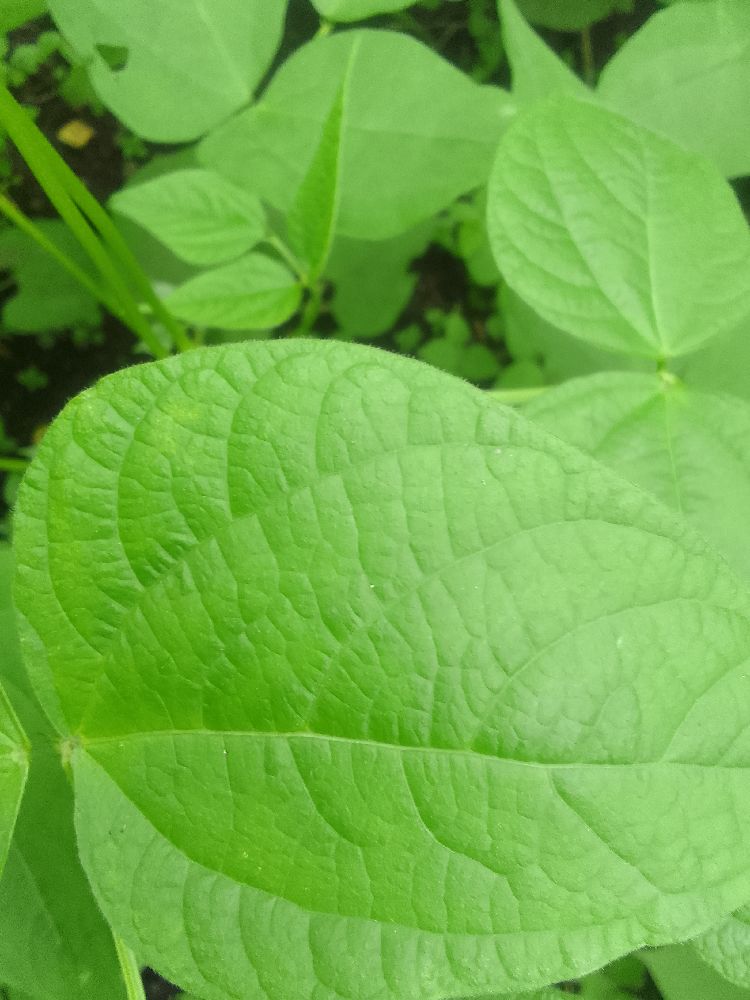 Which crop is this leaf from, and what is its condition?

common bean, healthy
